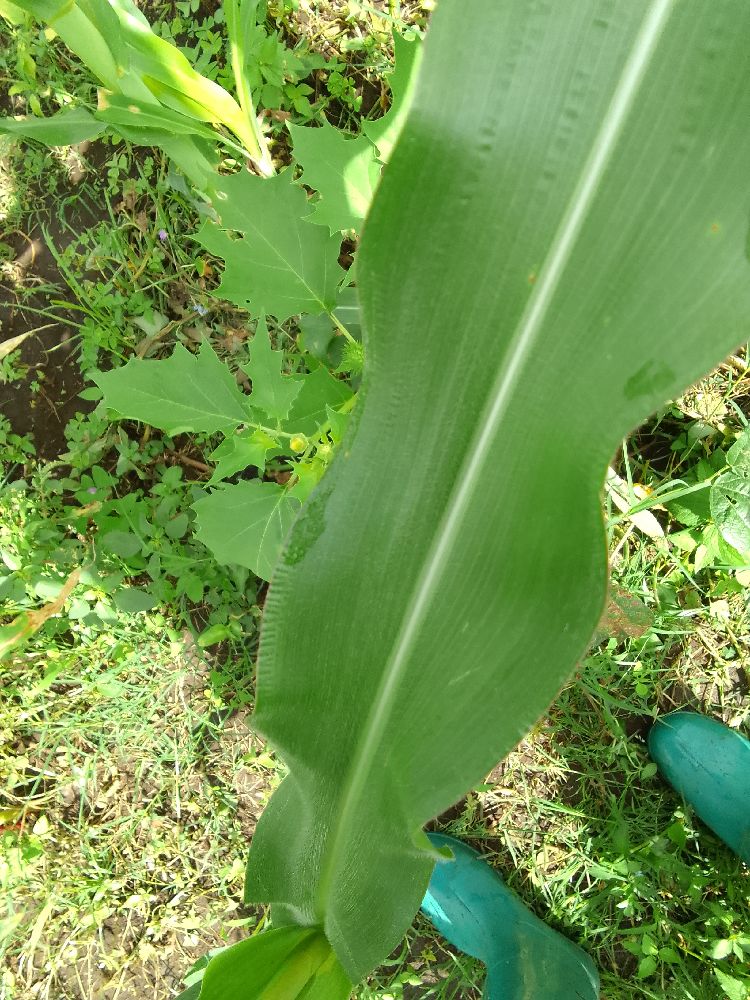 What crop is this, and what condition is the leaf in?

maize, healthy
